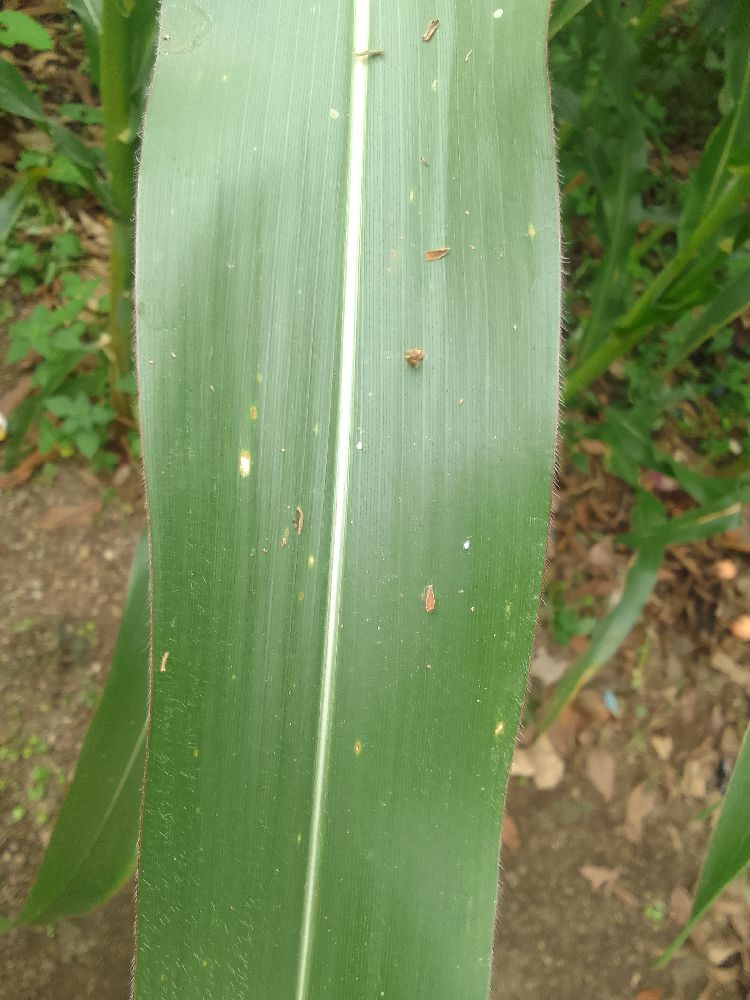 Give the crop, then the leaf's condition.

maize, healthy
